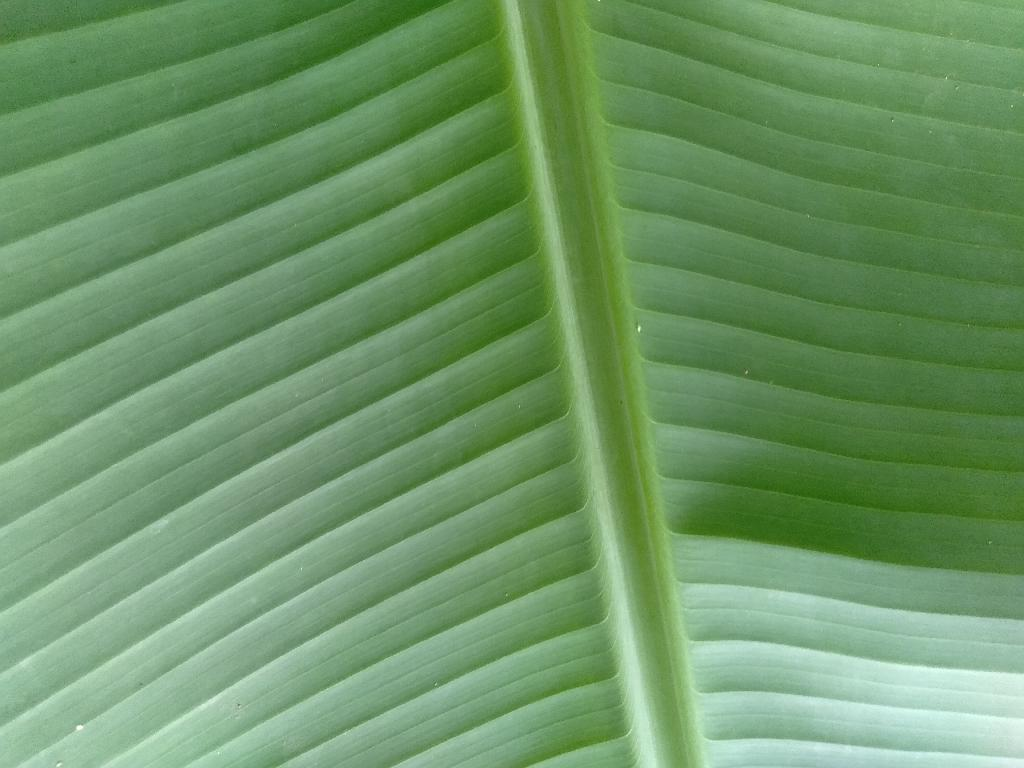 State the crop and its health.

banana, healthy
